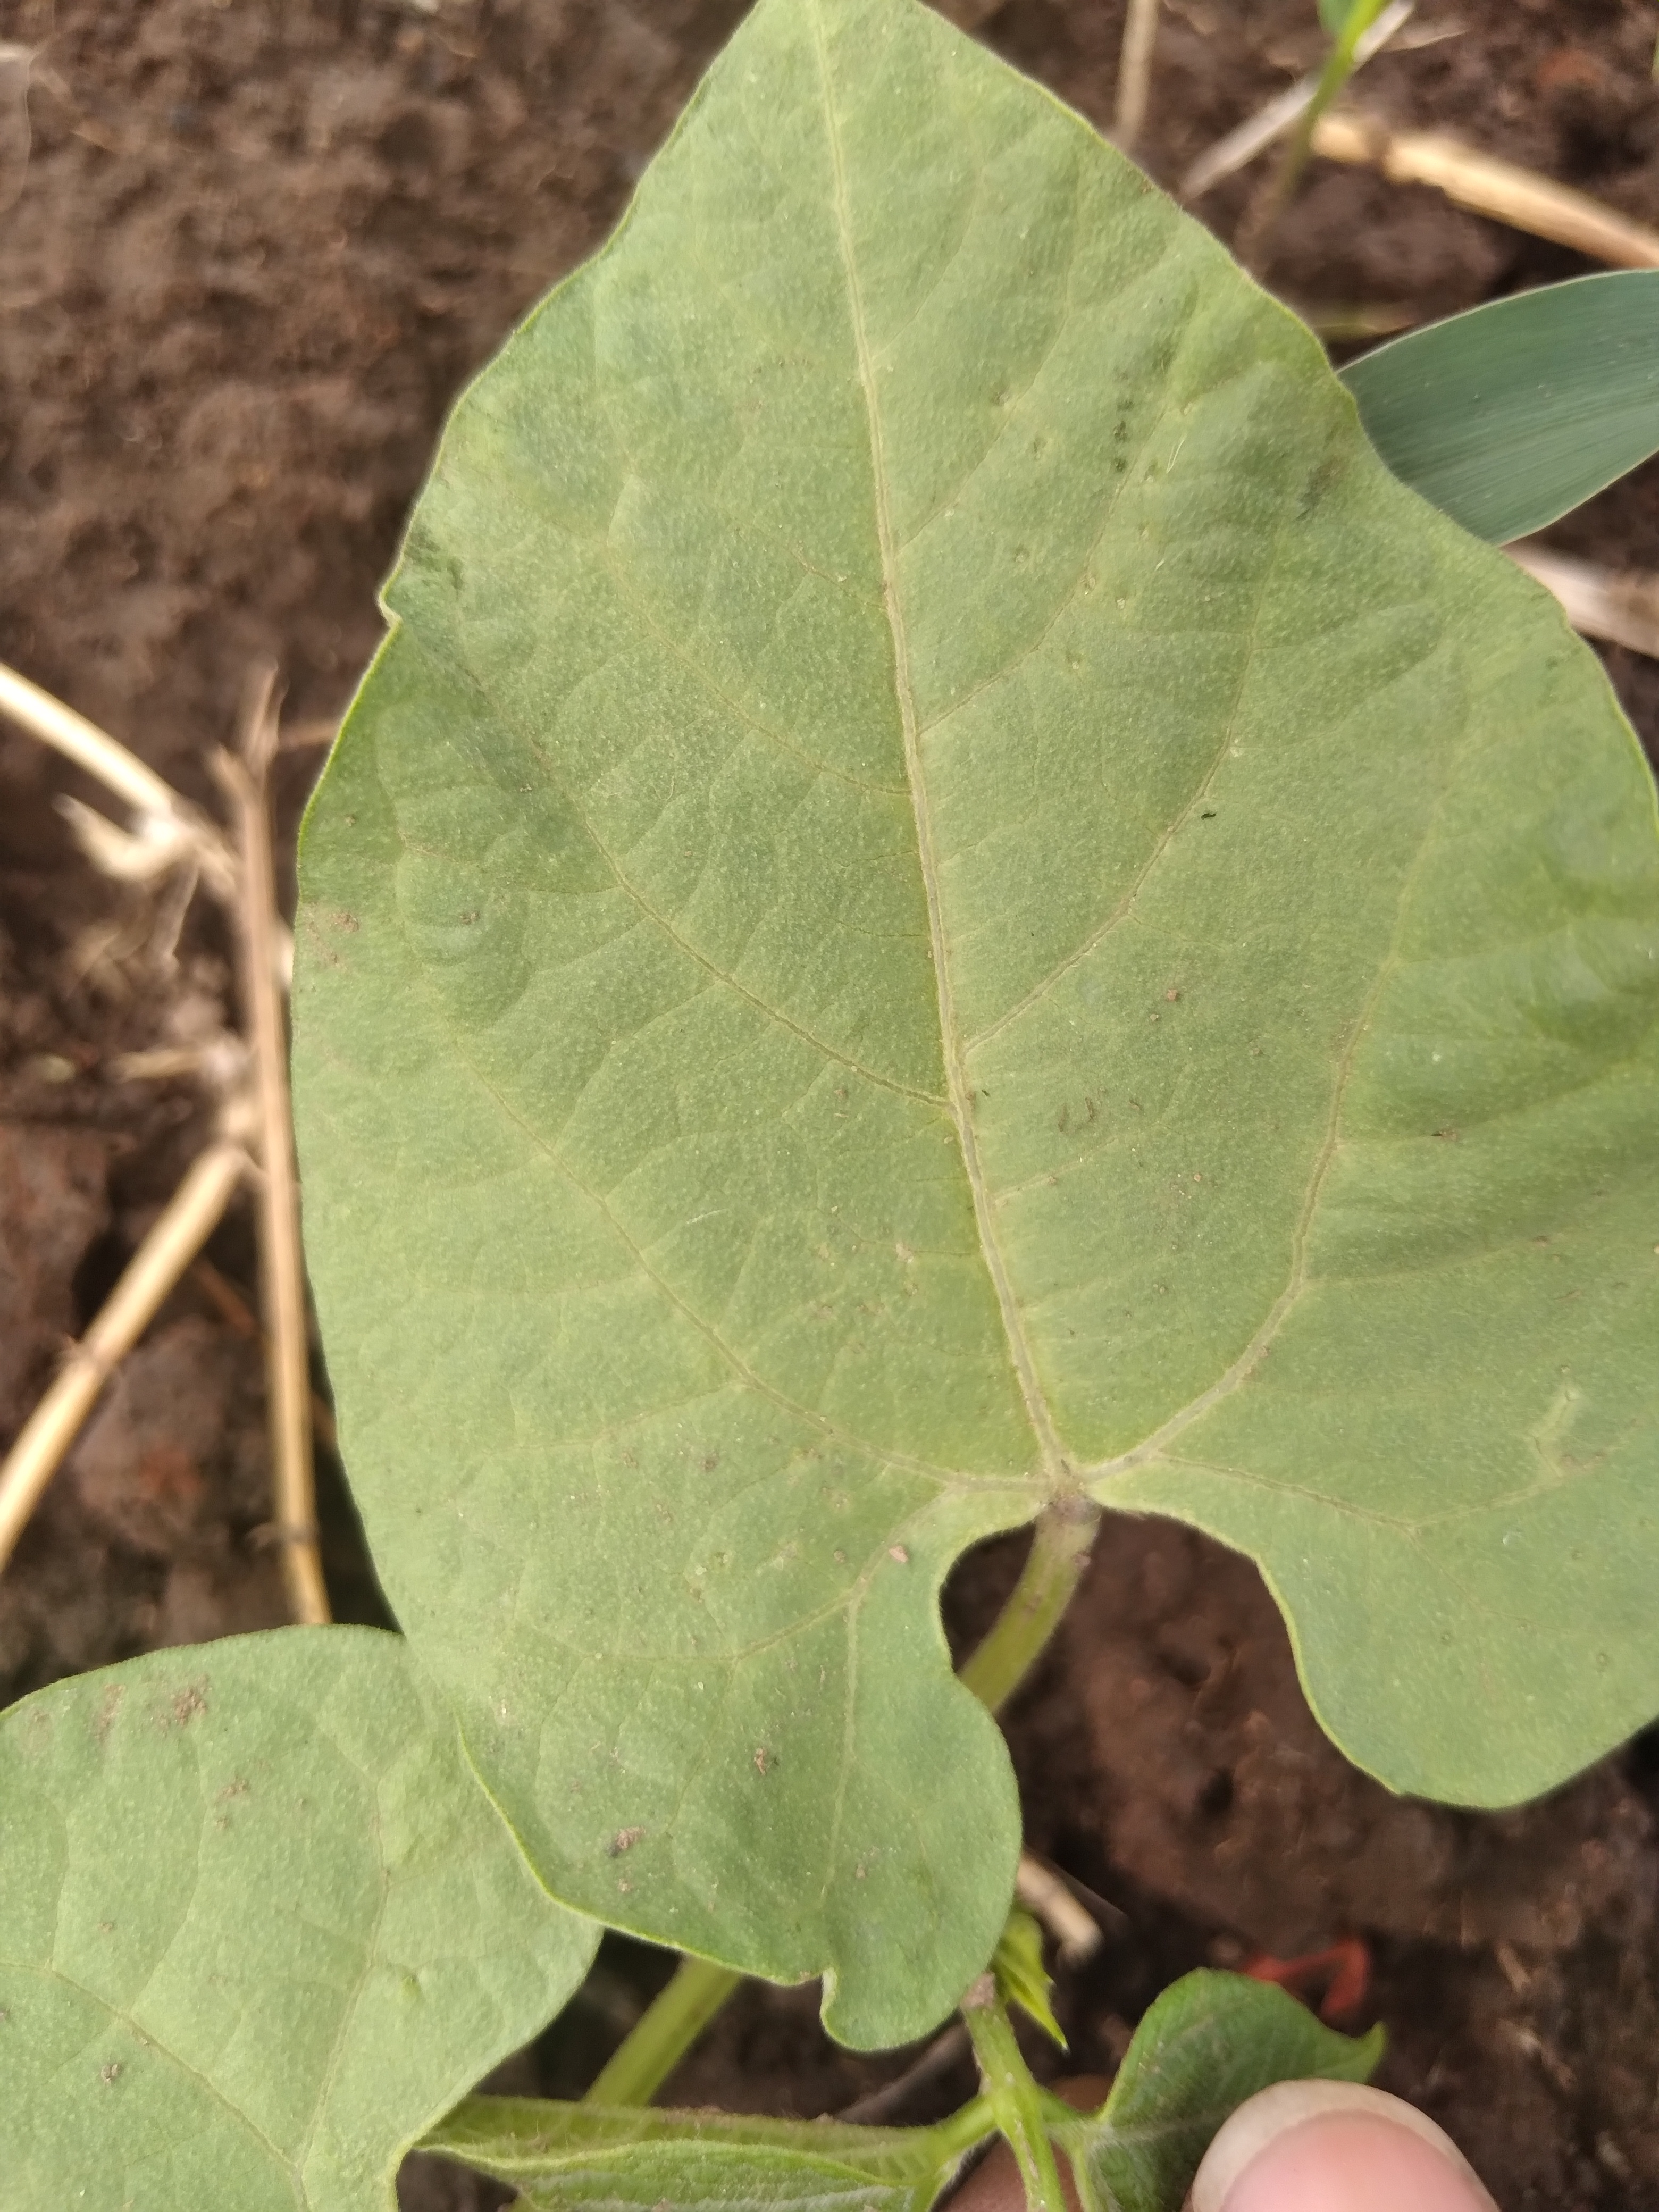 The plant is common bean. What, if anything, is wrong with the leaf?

healthy
